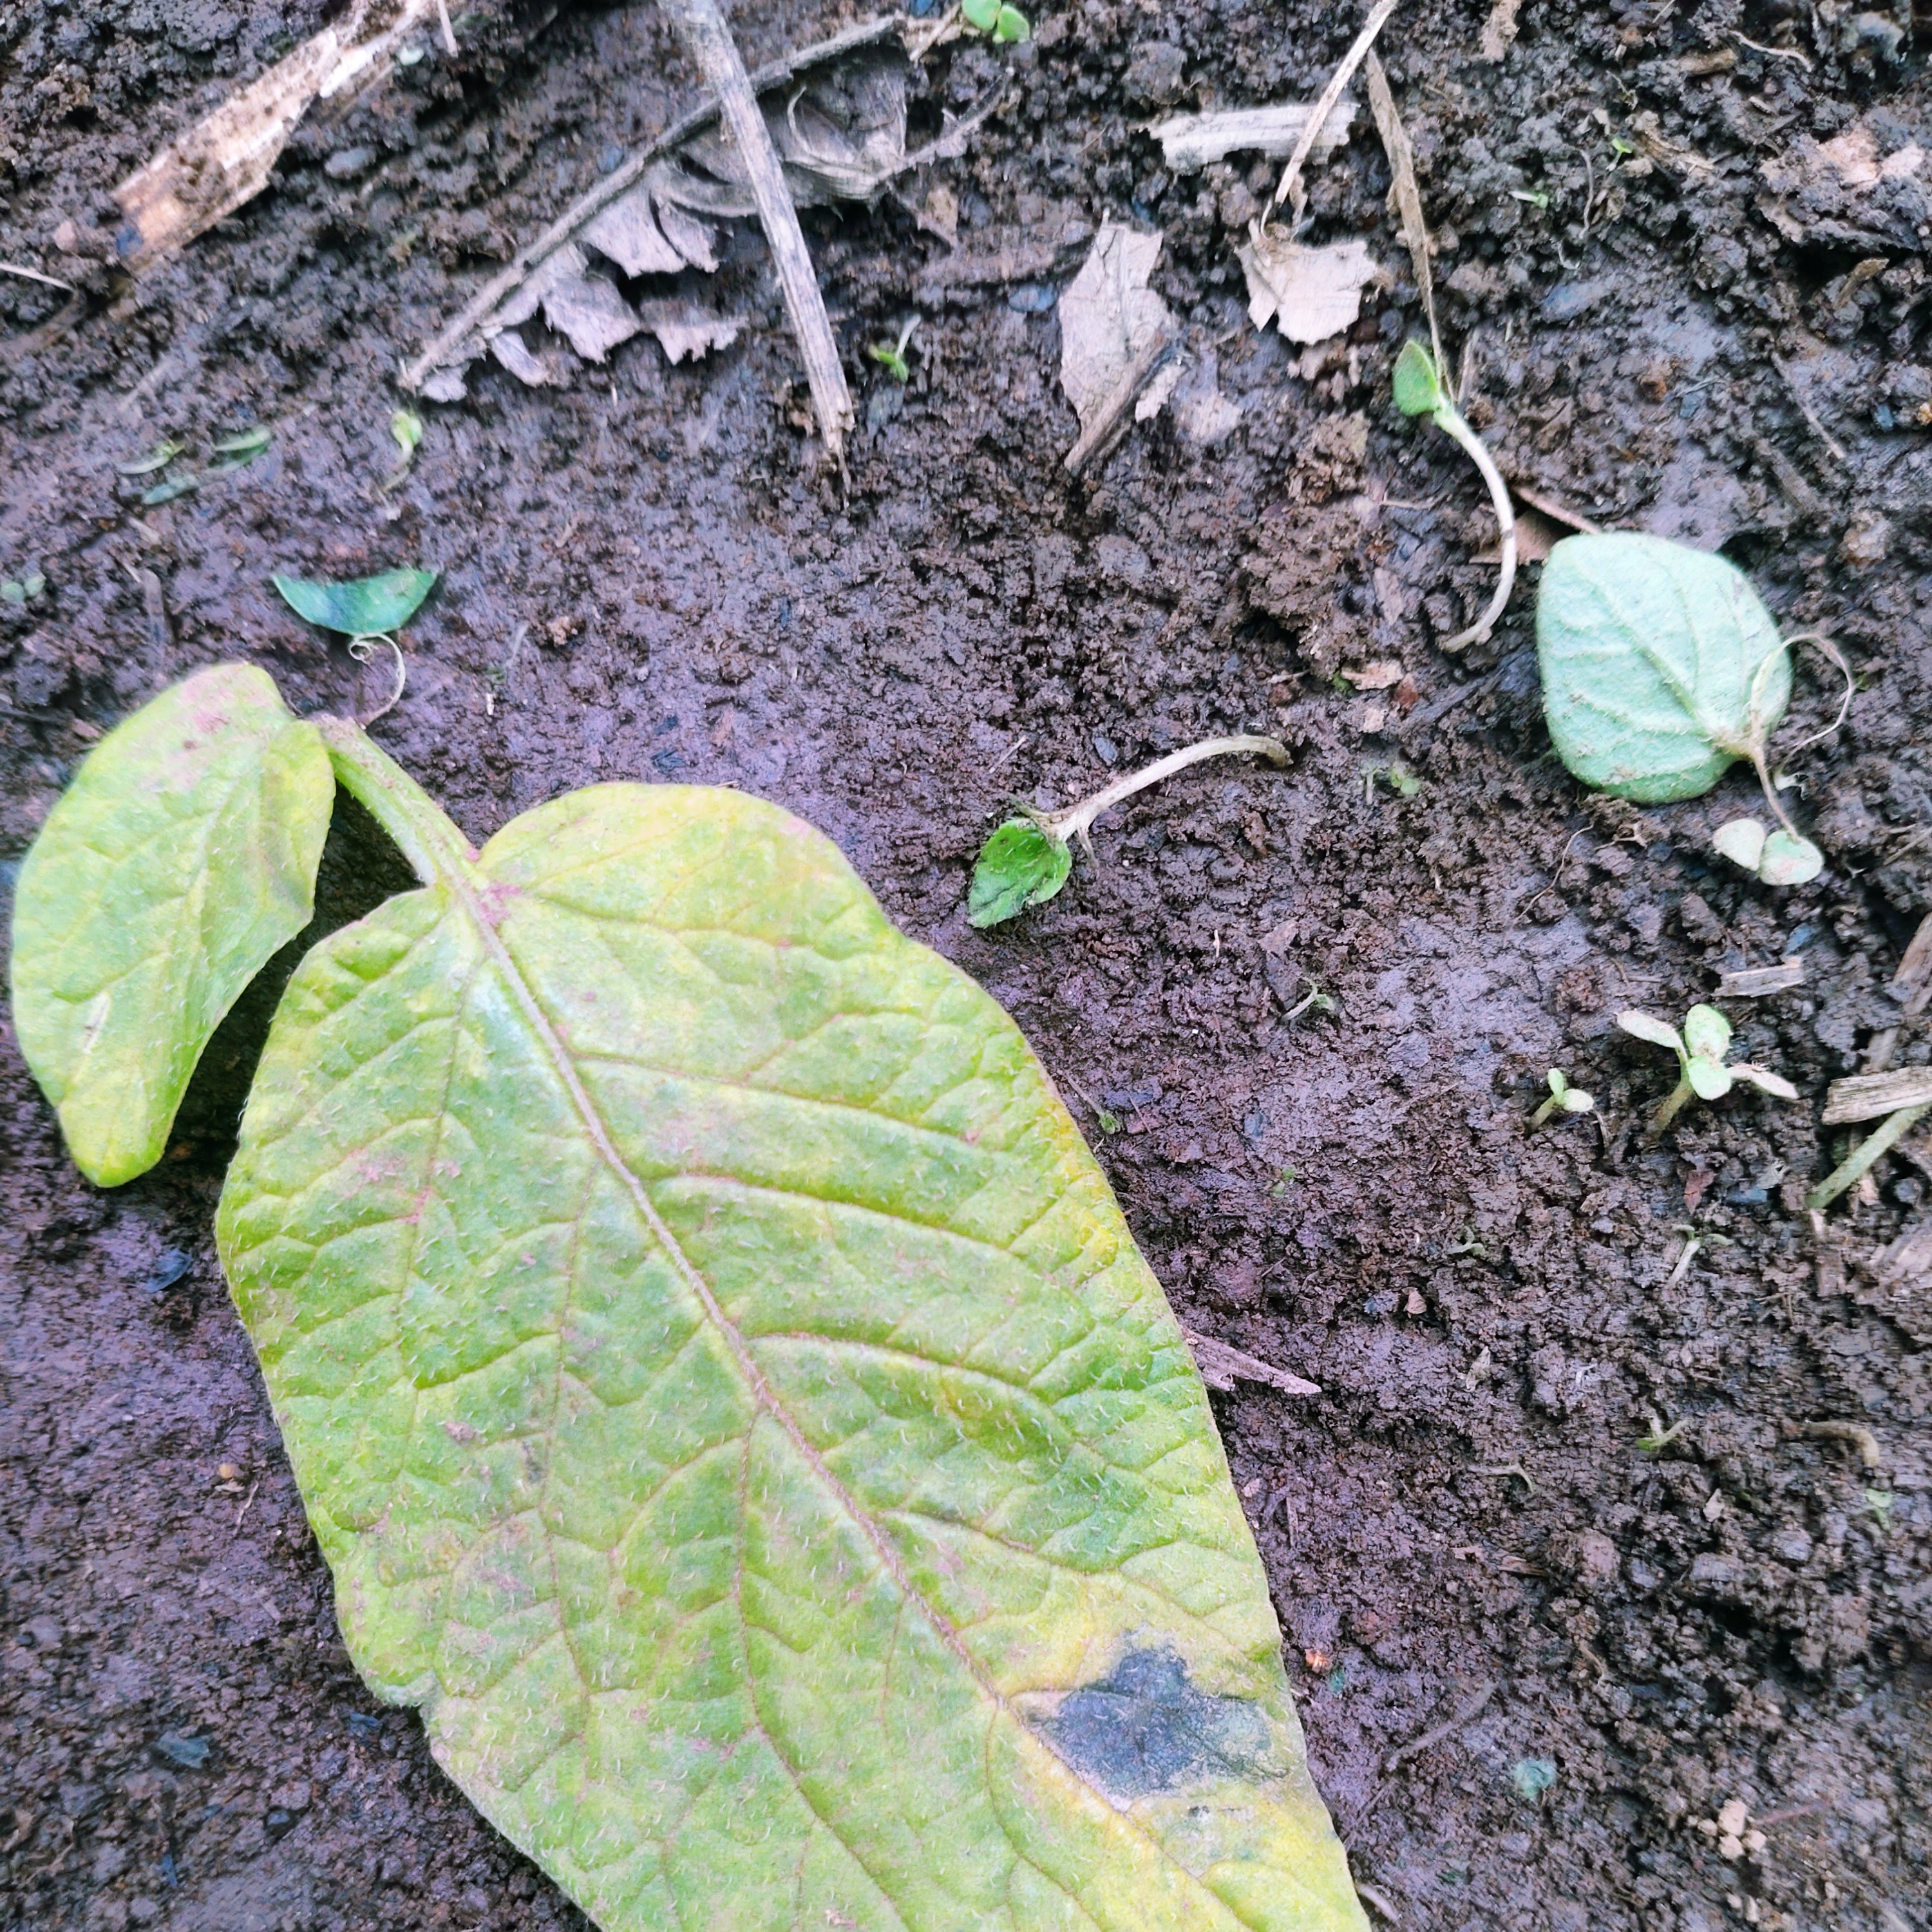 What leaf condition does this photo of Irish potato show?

late blight
